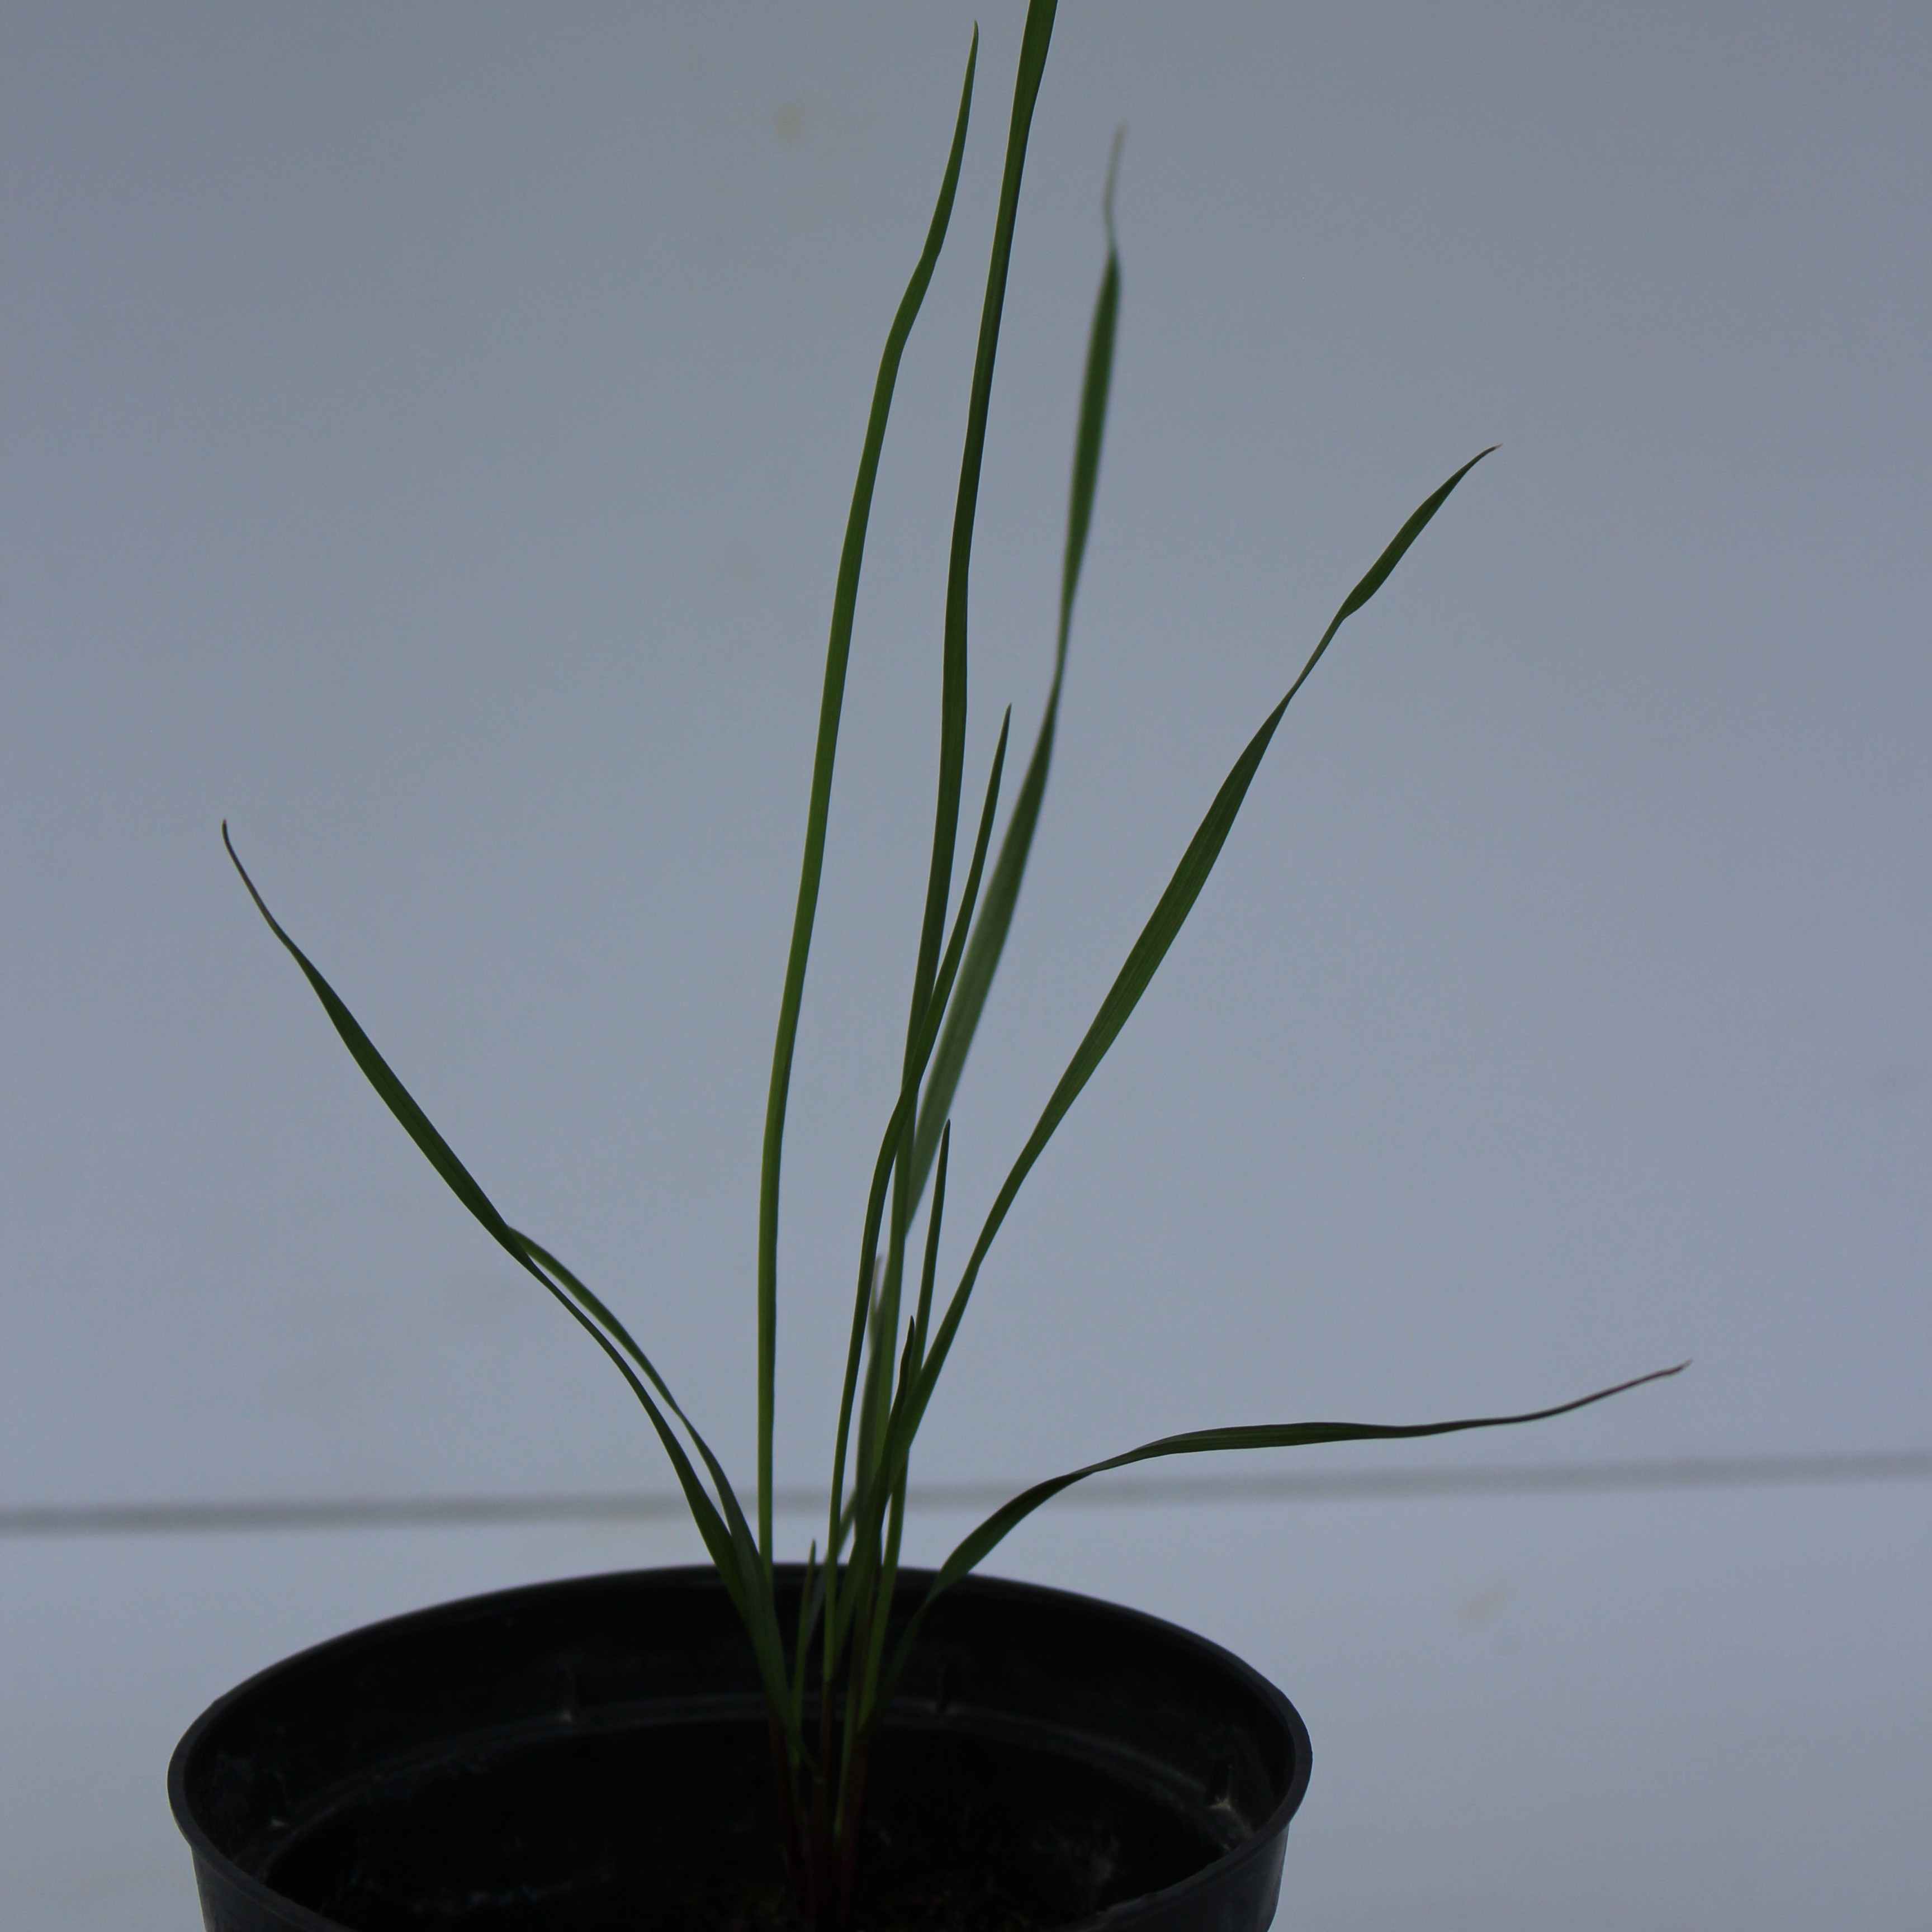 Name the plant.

Lolium multiflorum
